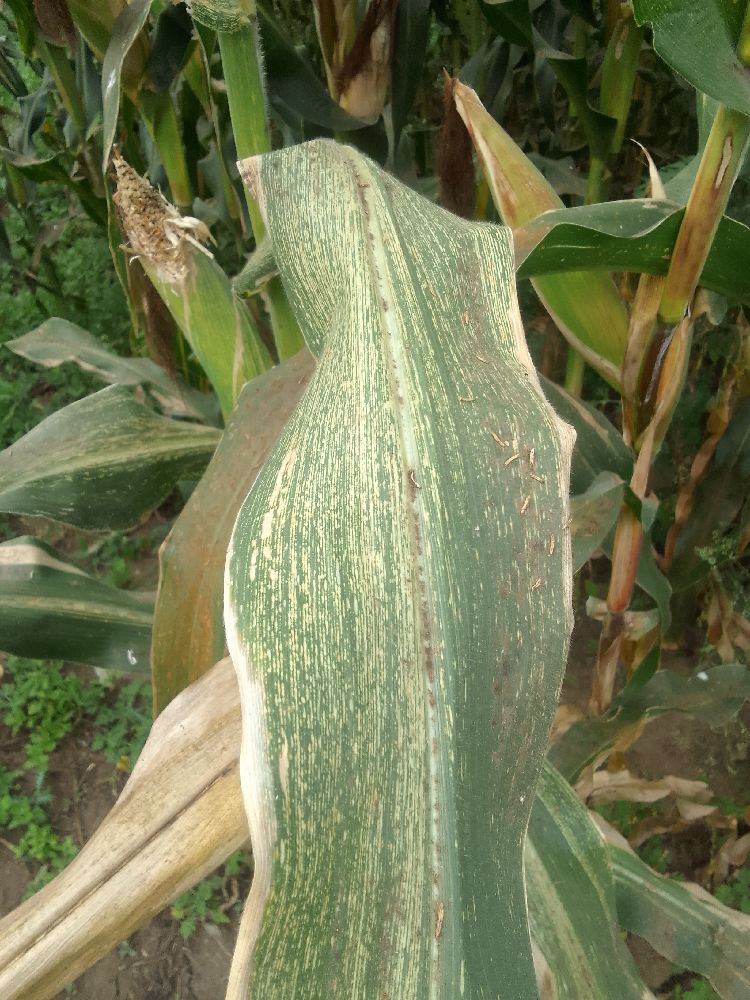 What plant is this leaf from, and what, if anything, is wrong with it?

maize, maize streak virus
